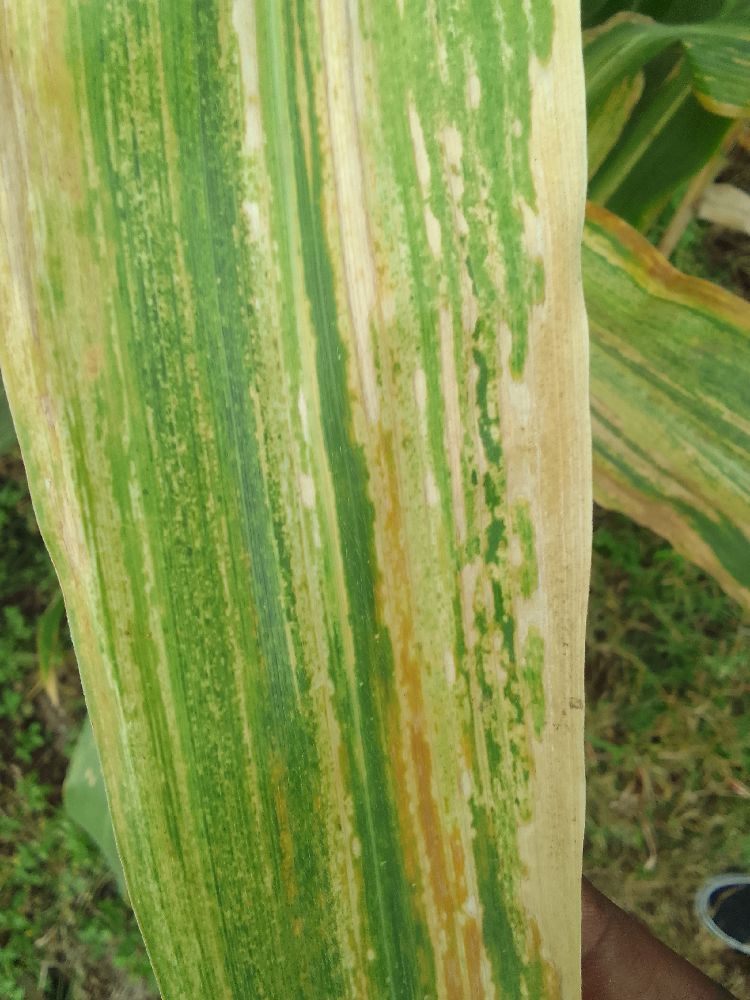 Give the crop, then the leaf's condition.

maize, maize lethal necrosis
